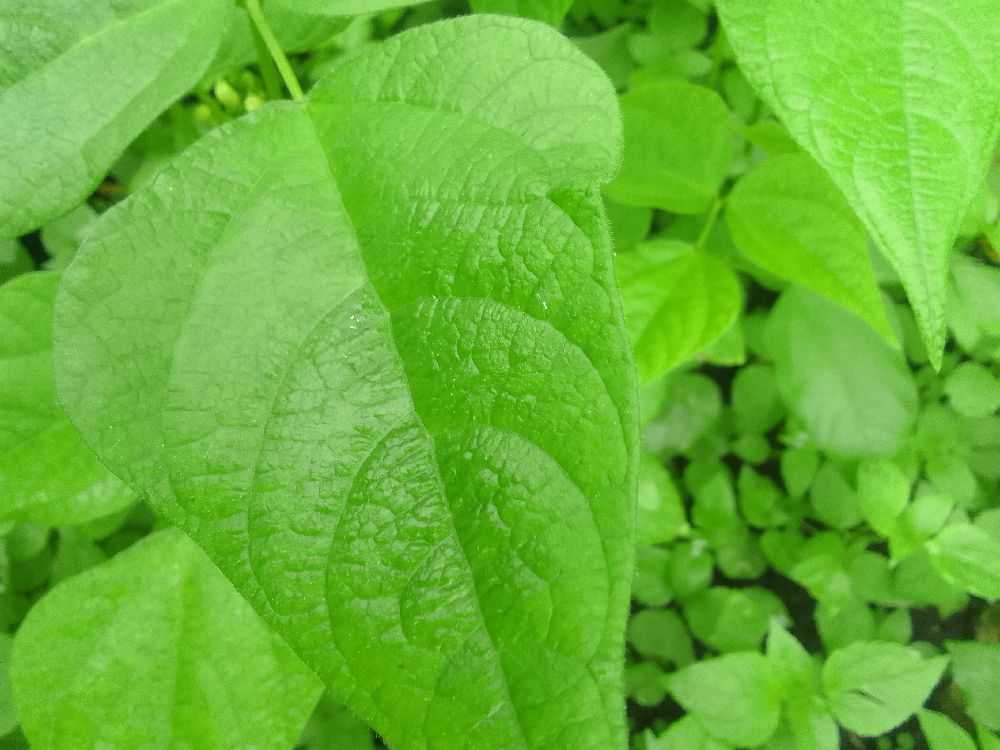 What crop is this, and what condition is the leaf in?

common bean, healthy
